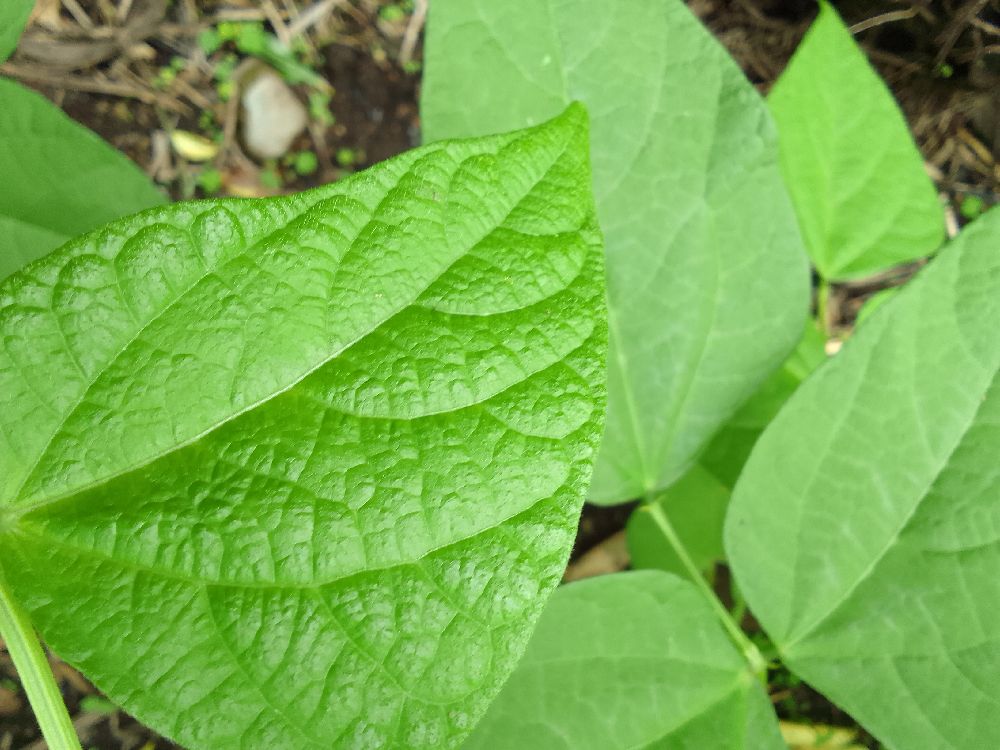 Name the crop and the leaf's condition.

common bean, healthy
